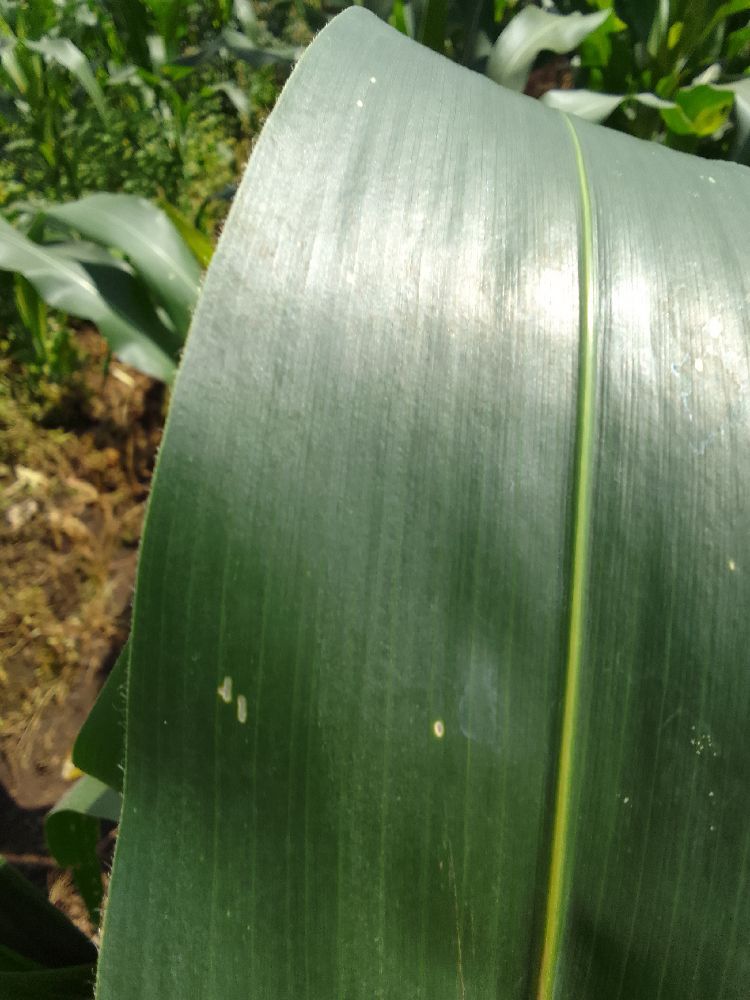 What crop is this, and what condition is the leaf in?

maize, healthy
